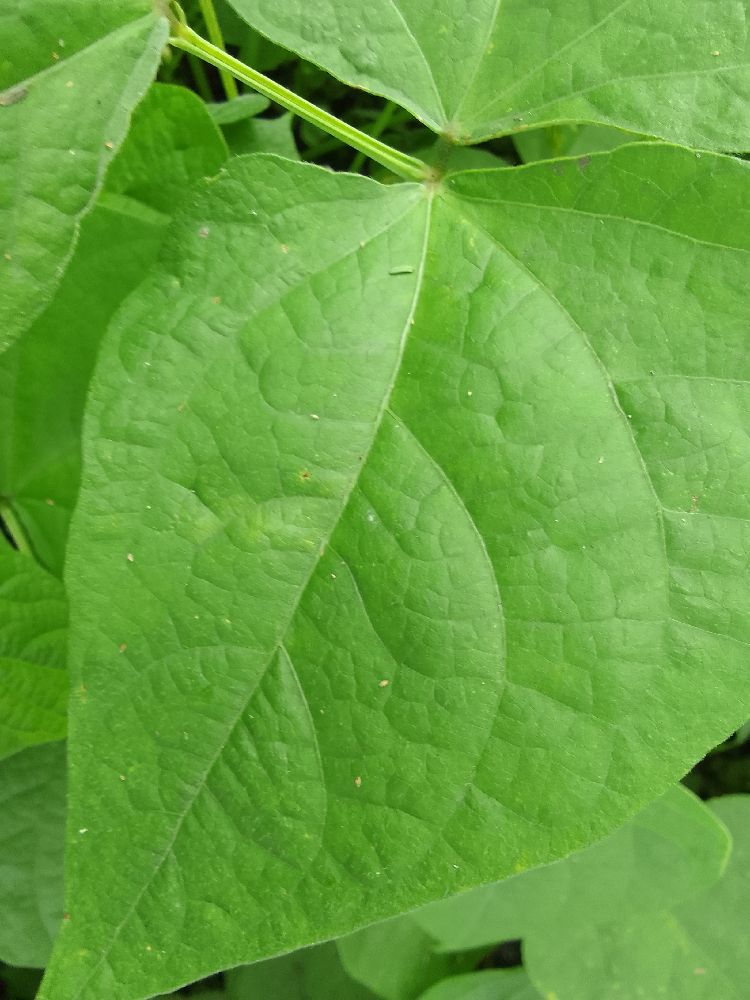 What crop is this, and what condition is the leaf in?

common bean, healthy
